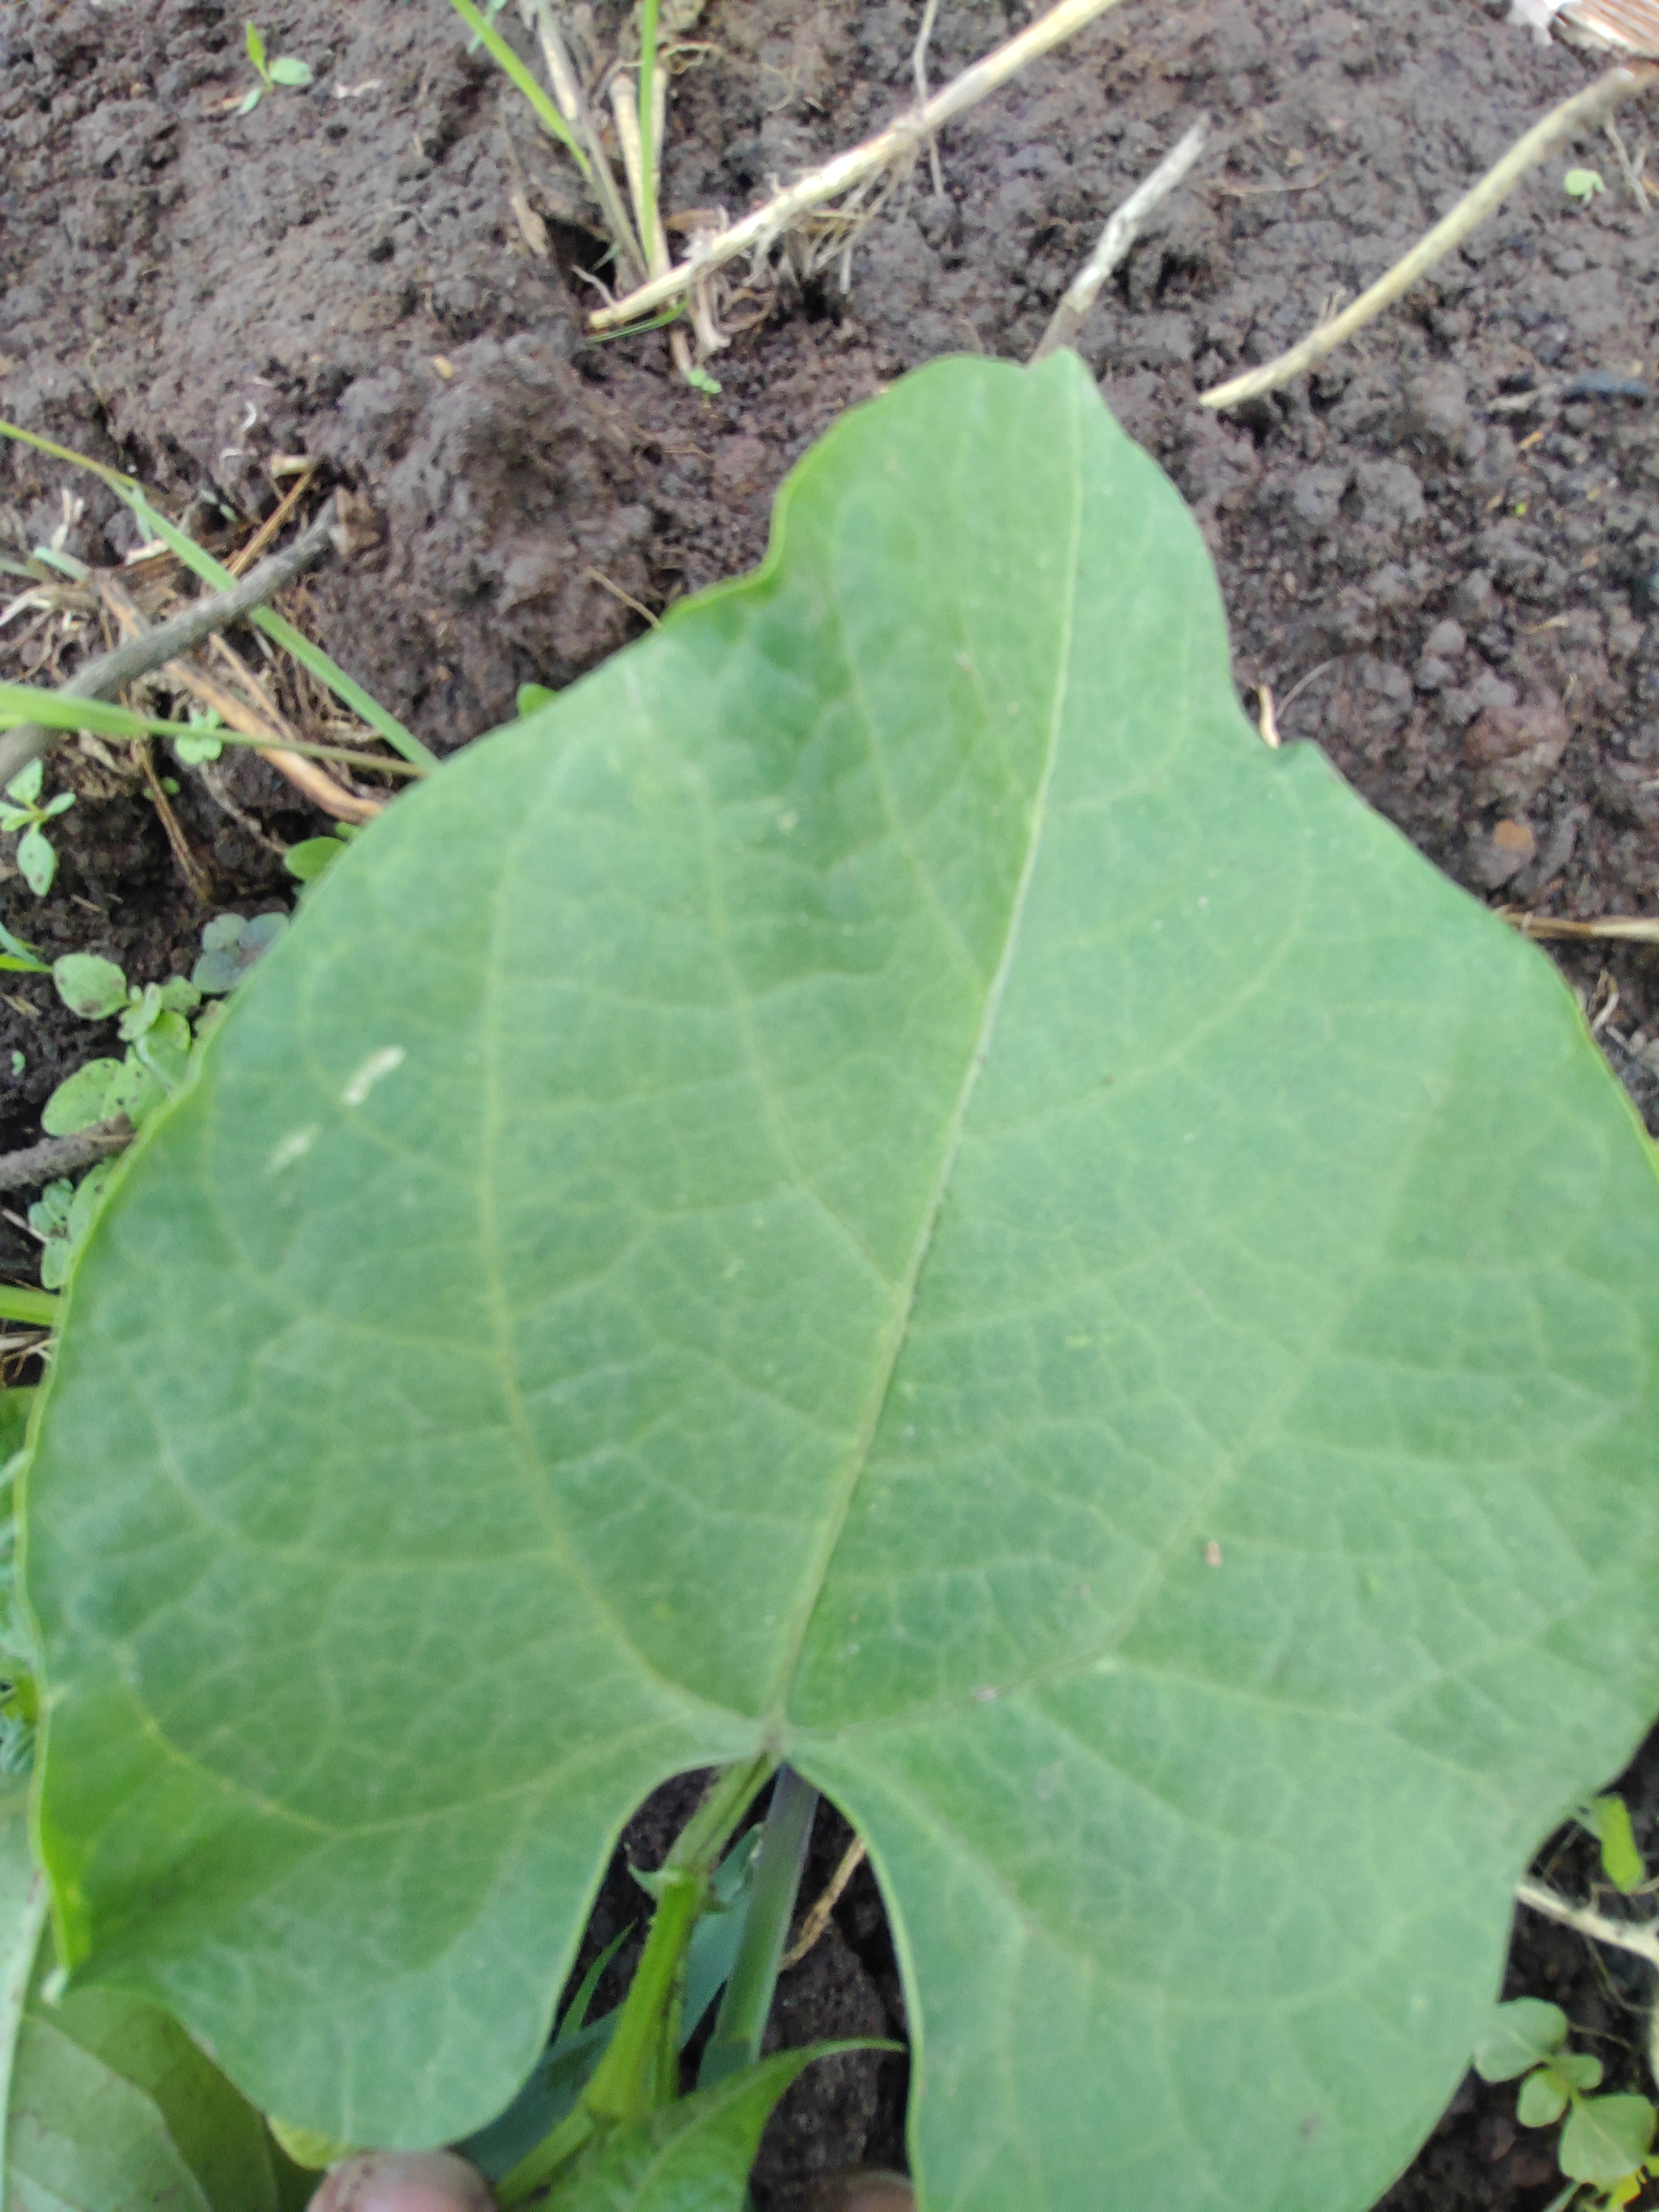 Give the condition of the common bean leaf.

healthy
